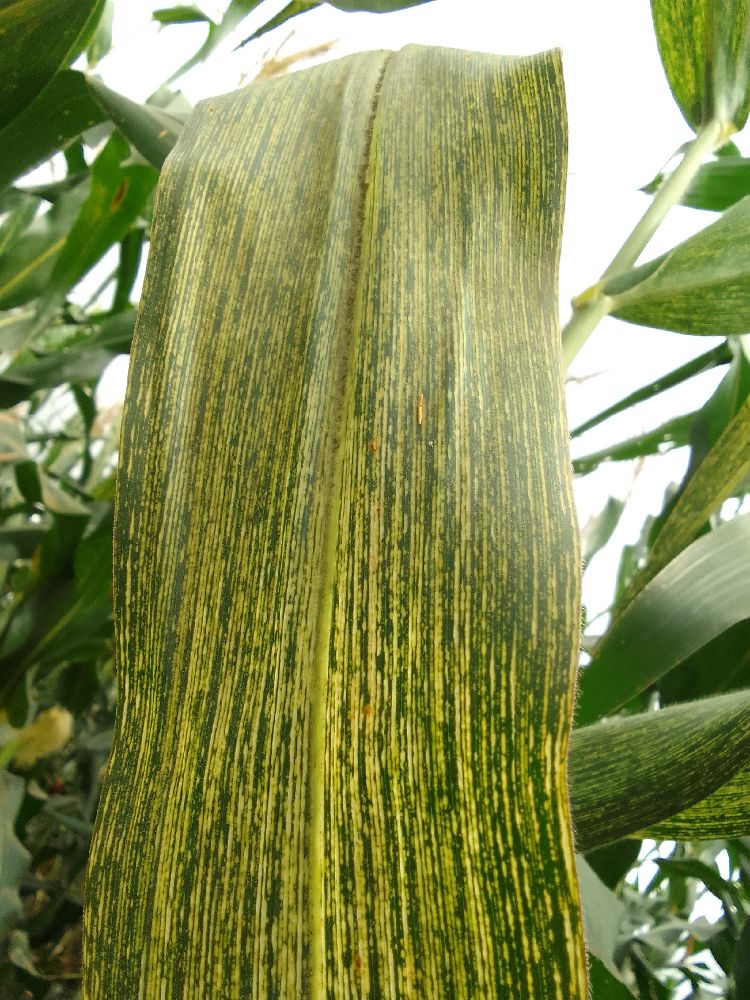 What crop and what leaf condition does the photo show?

maize, maize streak virus
